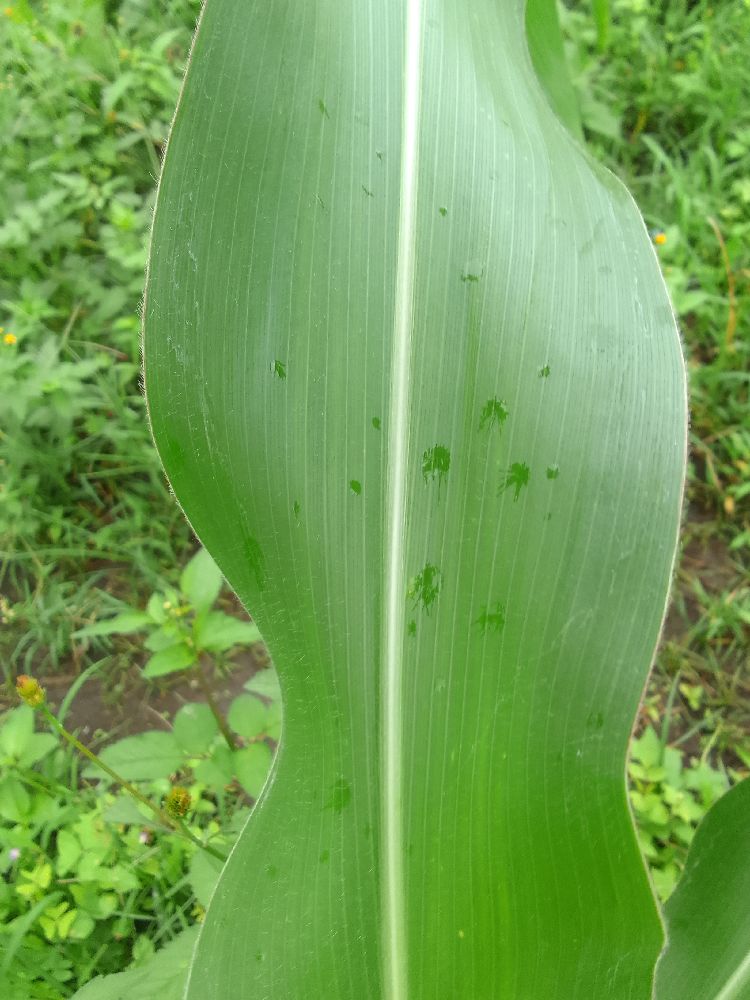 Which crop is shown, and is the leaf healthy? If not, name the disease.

maize, healthy
